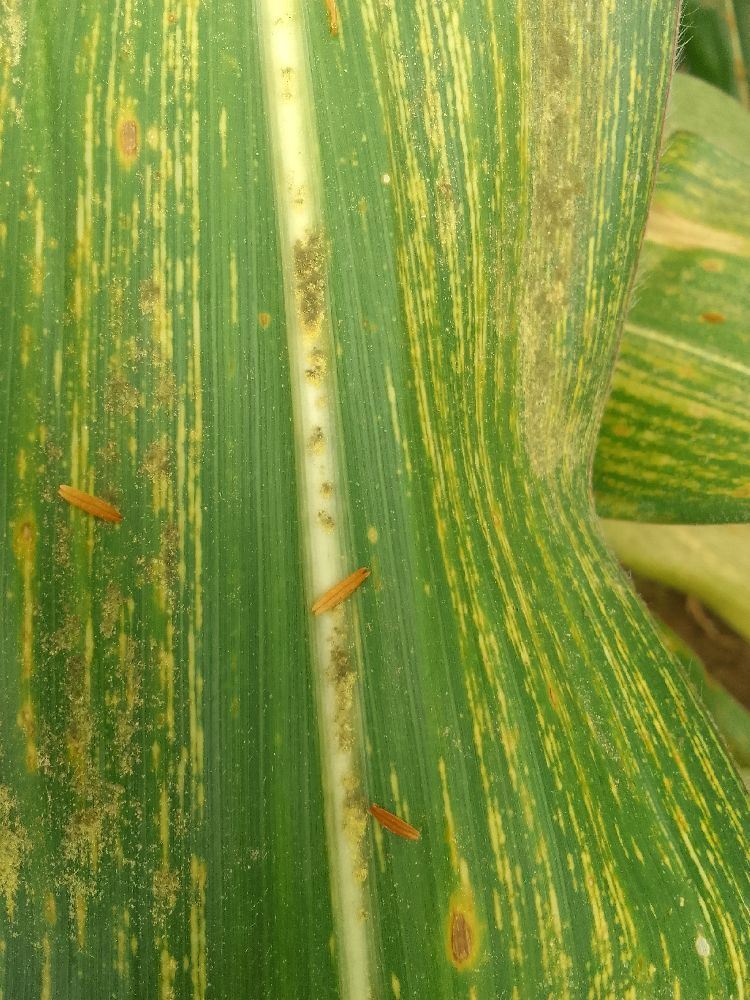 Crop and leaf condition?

maize, maize streak virus
